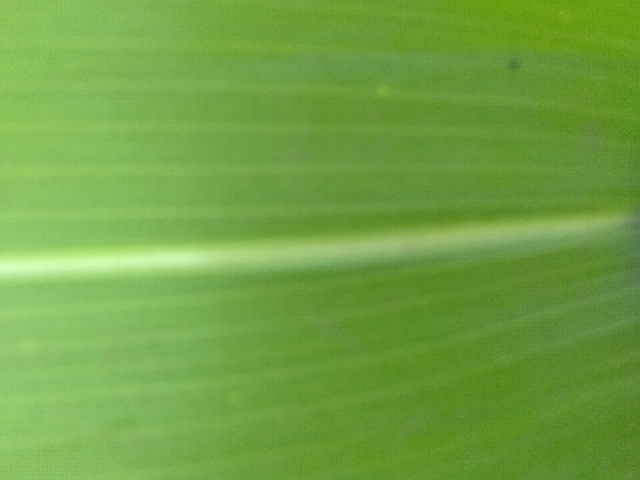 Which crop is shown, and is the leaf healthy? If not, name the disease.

maize, healthy
